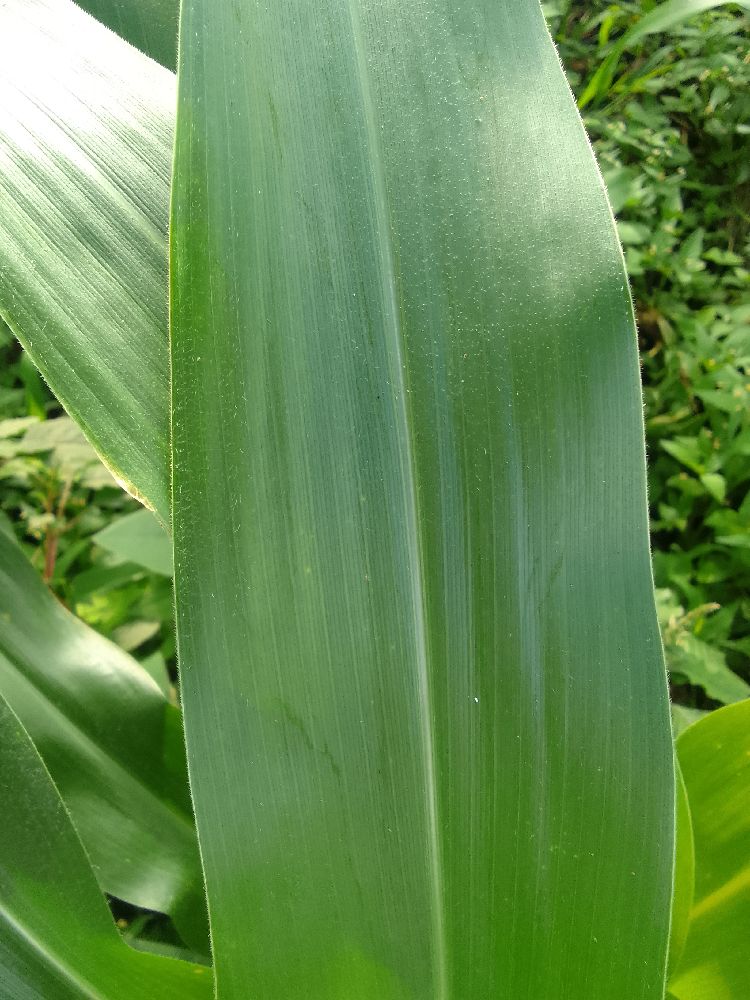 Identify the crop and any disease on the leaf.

maize, healthy
